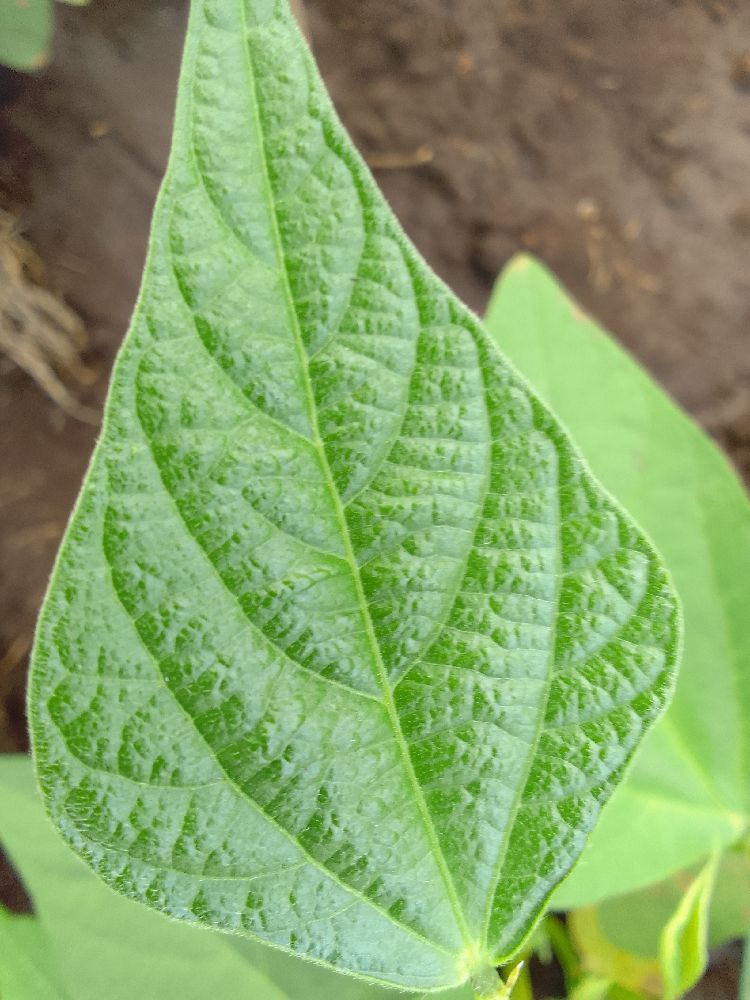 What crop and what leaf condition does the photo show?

common bean, healthy
